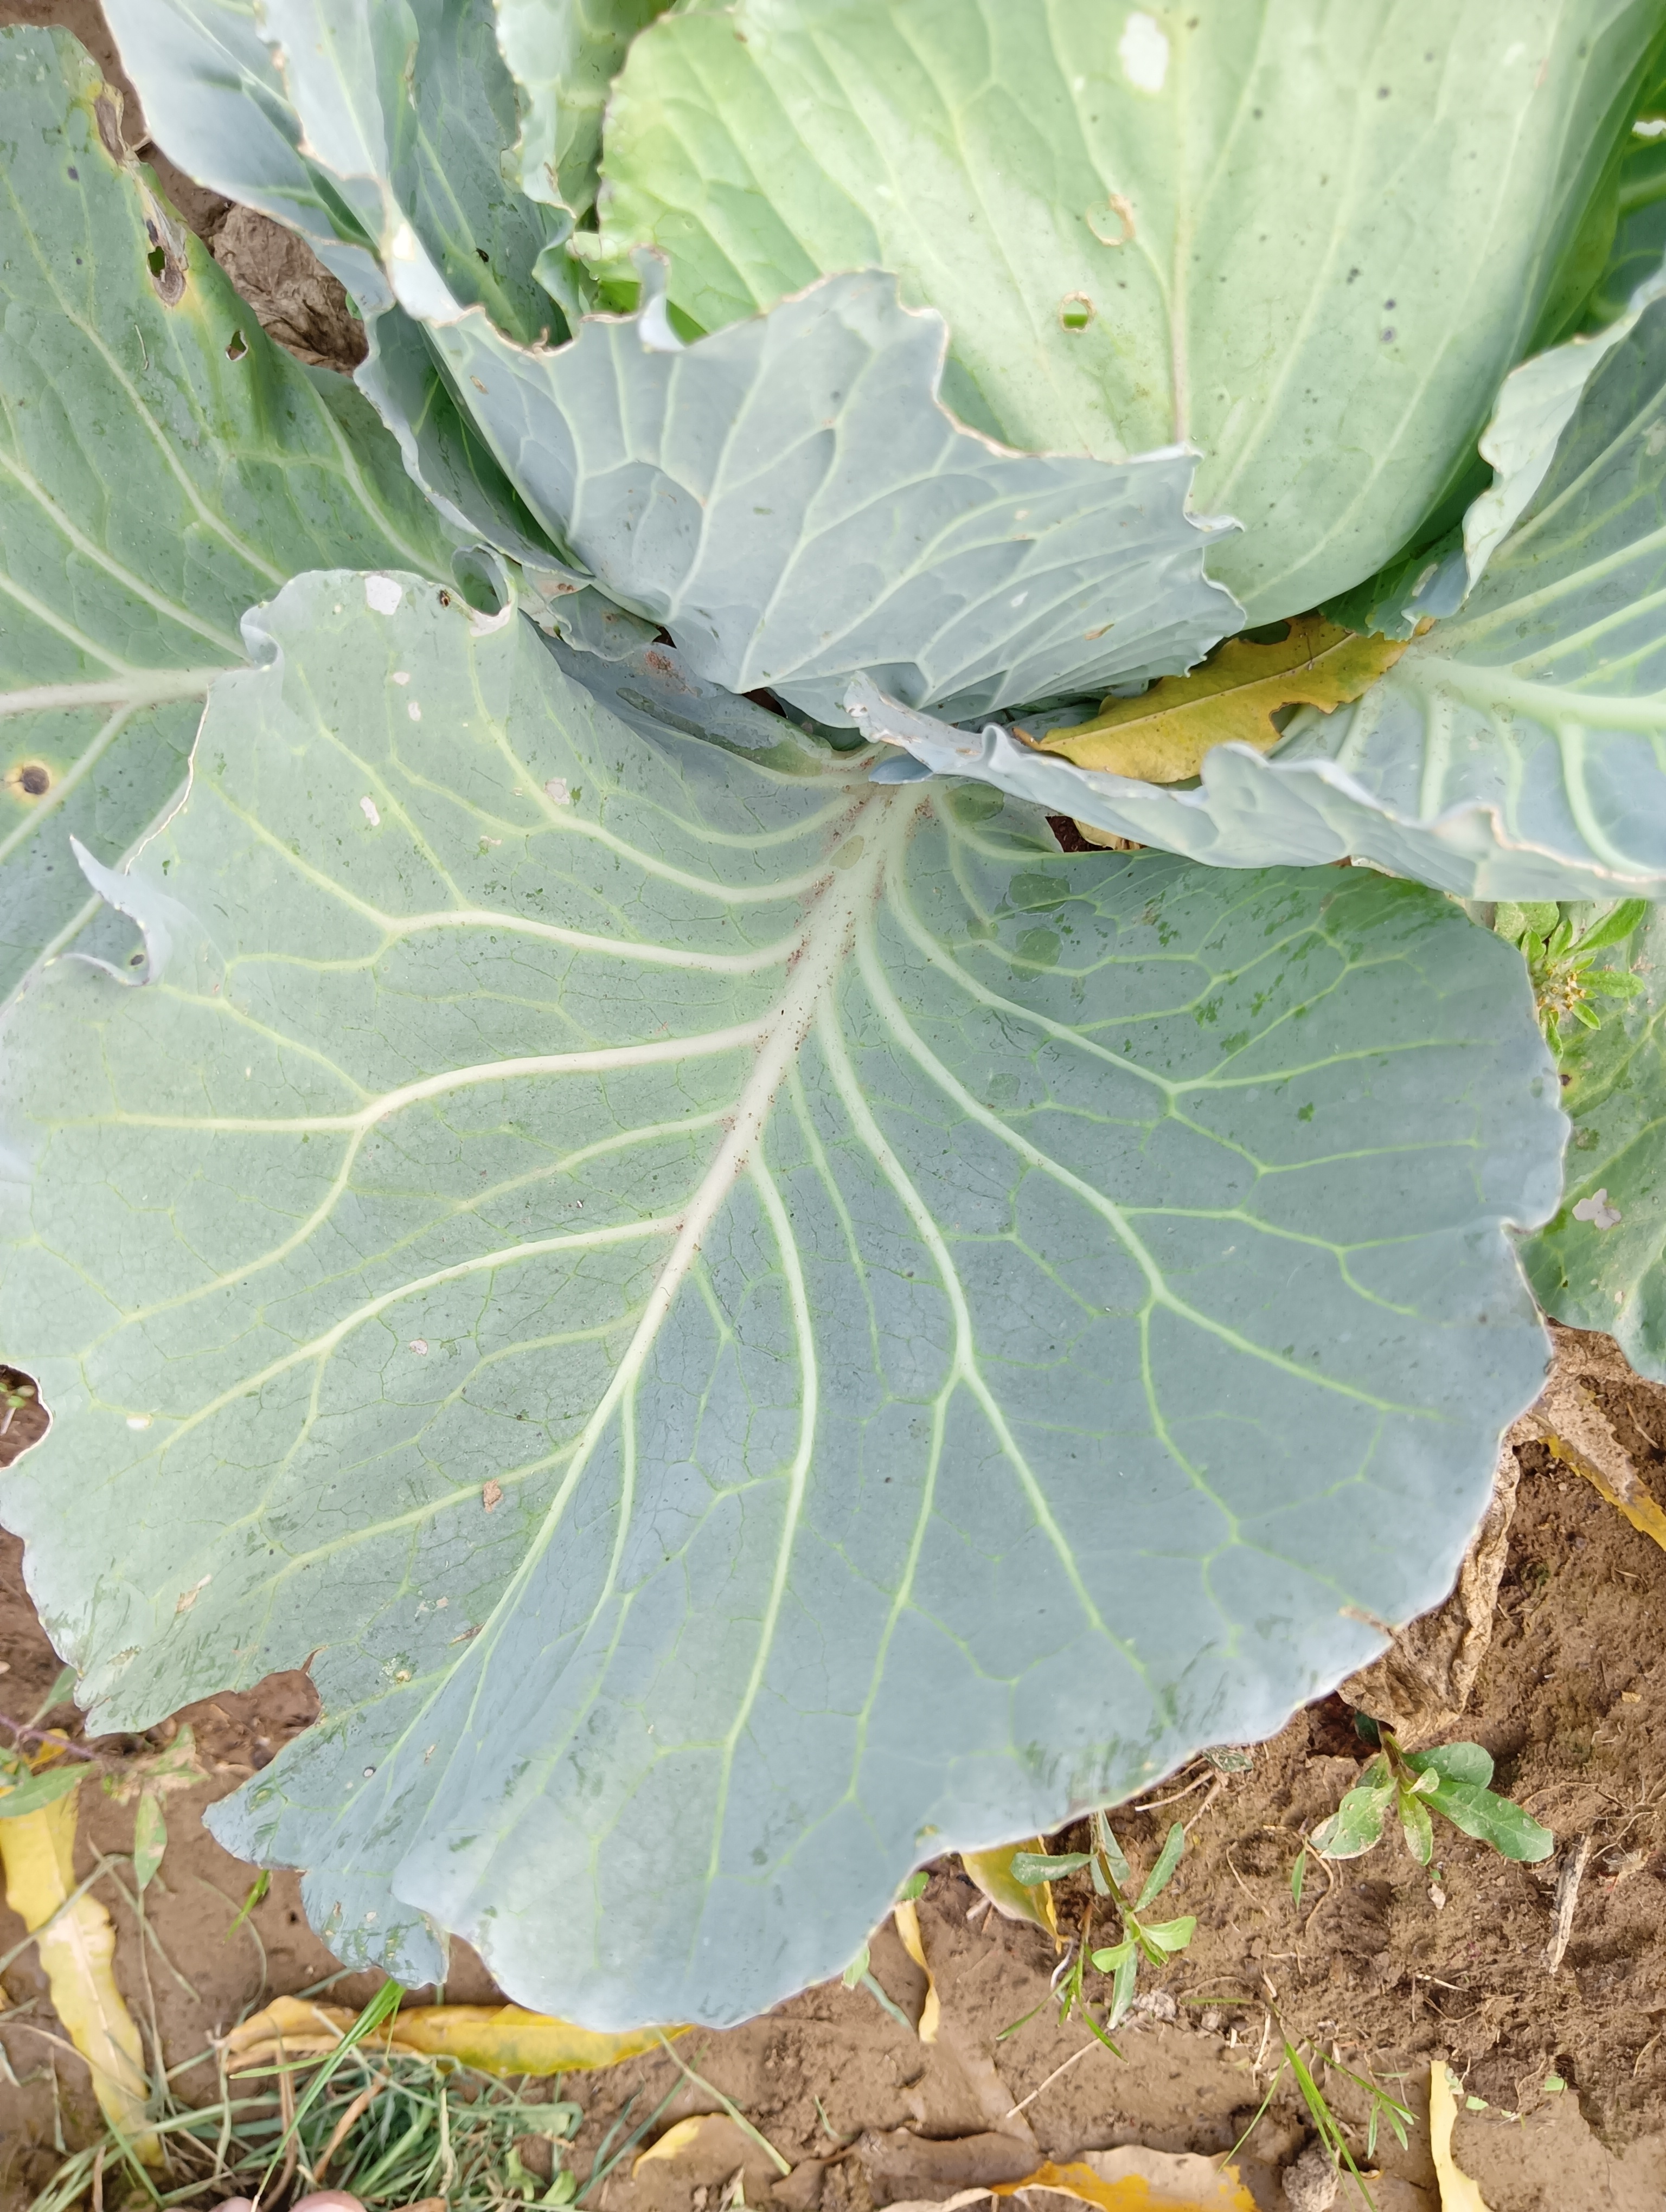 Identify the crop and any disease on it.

cabbage, healthy
